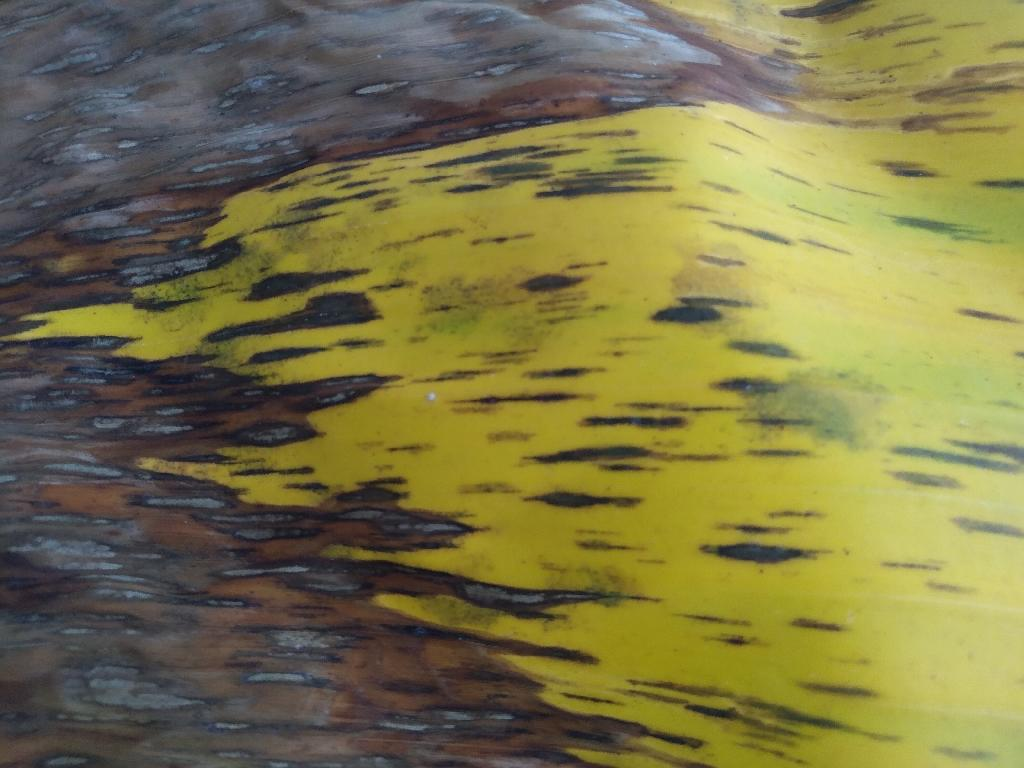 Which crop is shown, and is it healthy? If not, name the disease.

banana, black sigatoka
